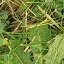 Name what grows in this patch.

structured weed
